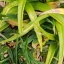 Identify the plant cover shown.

grass
